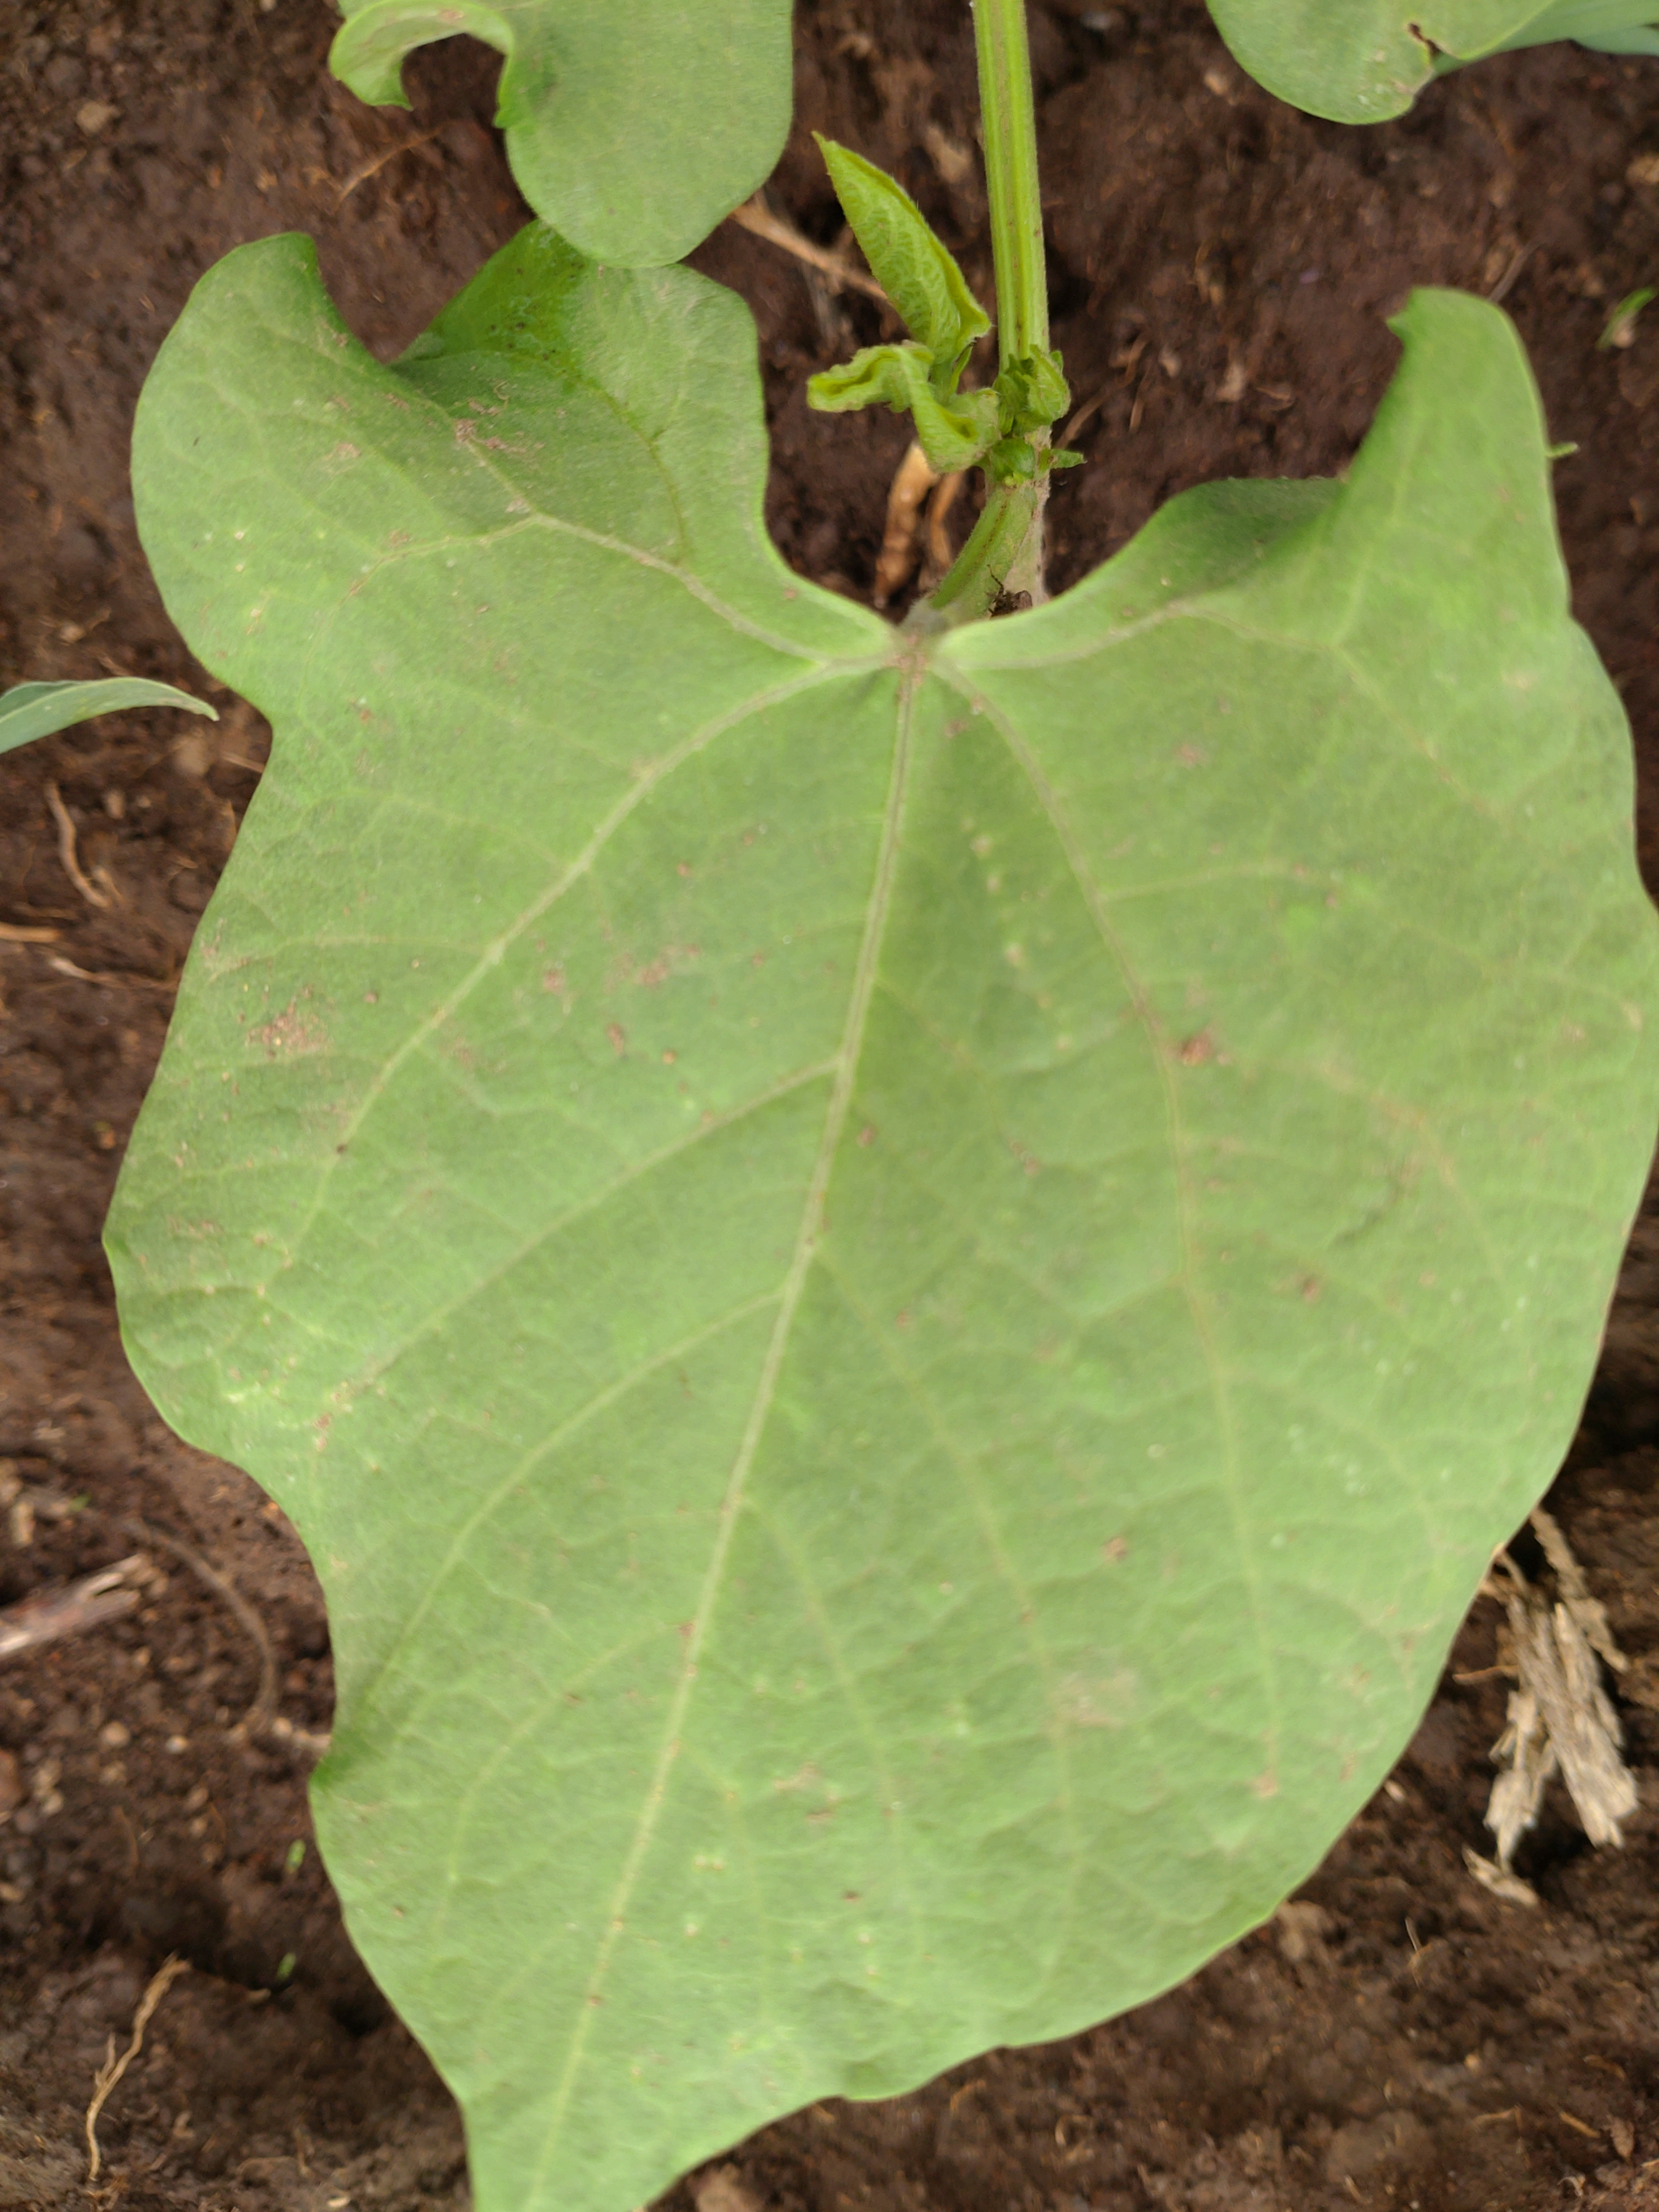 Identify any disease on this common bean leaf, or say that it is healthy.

healthy
